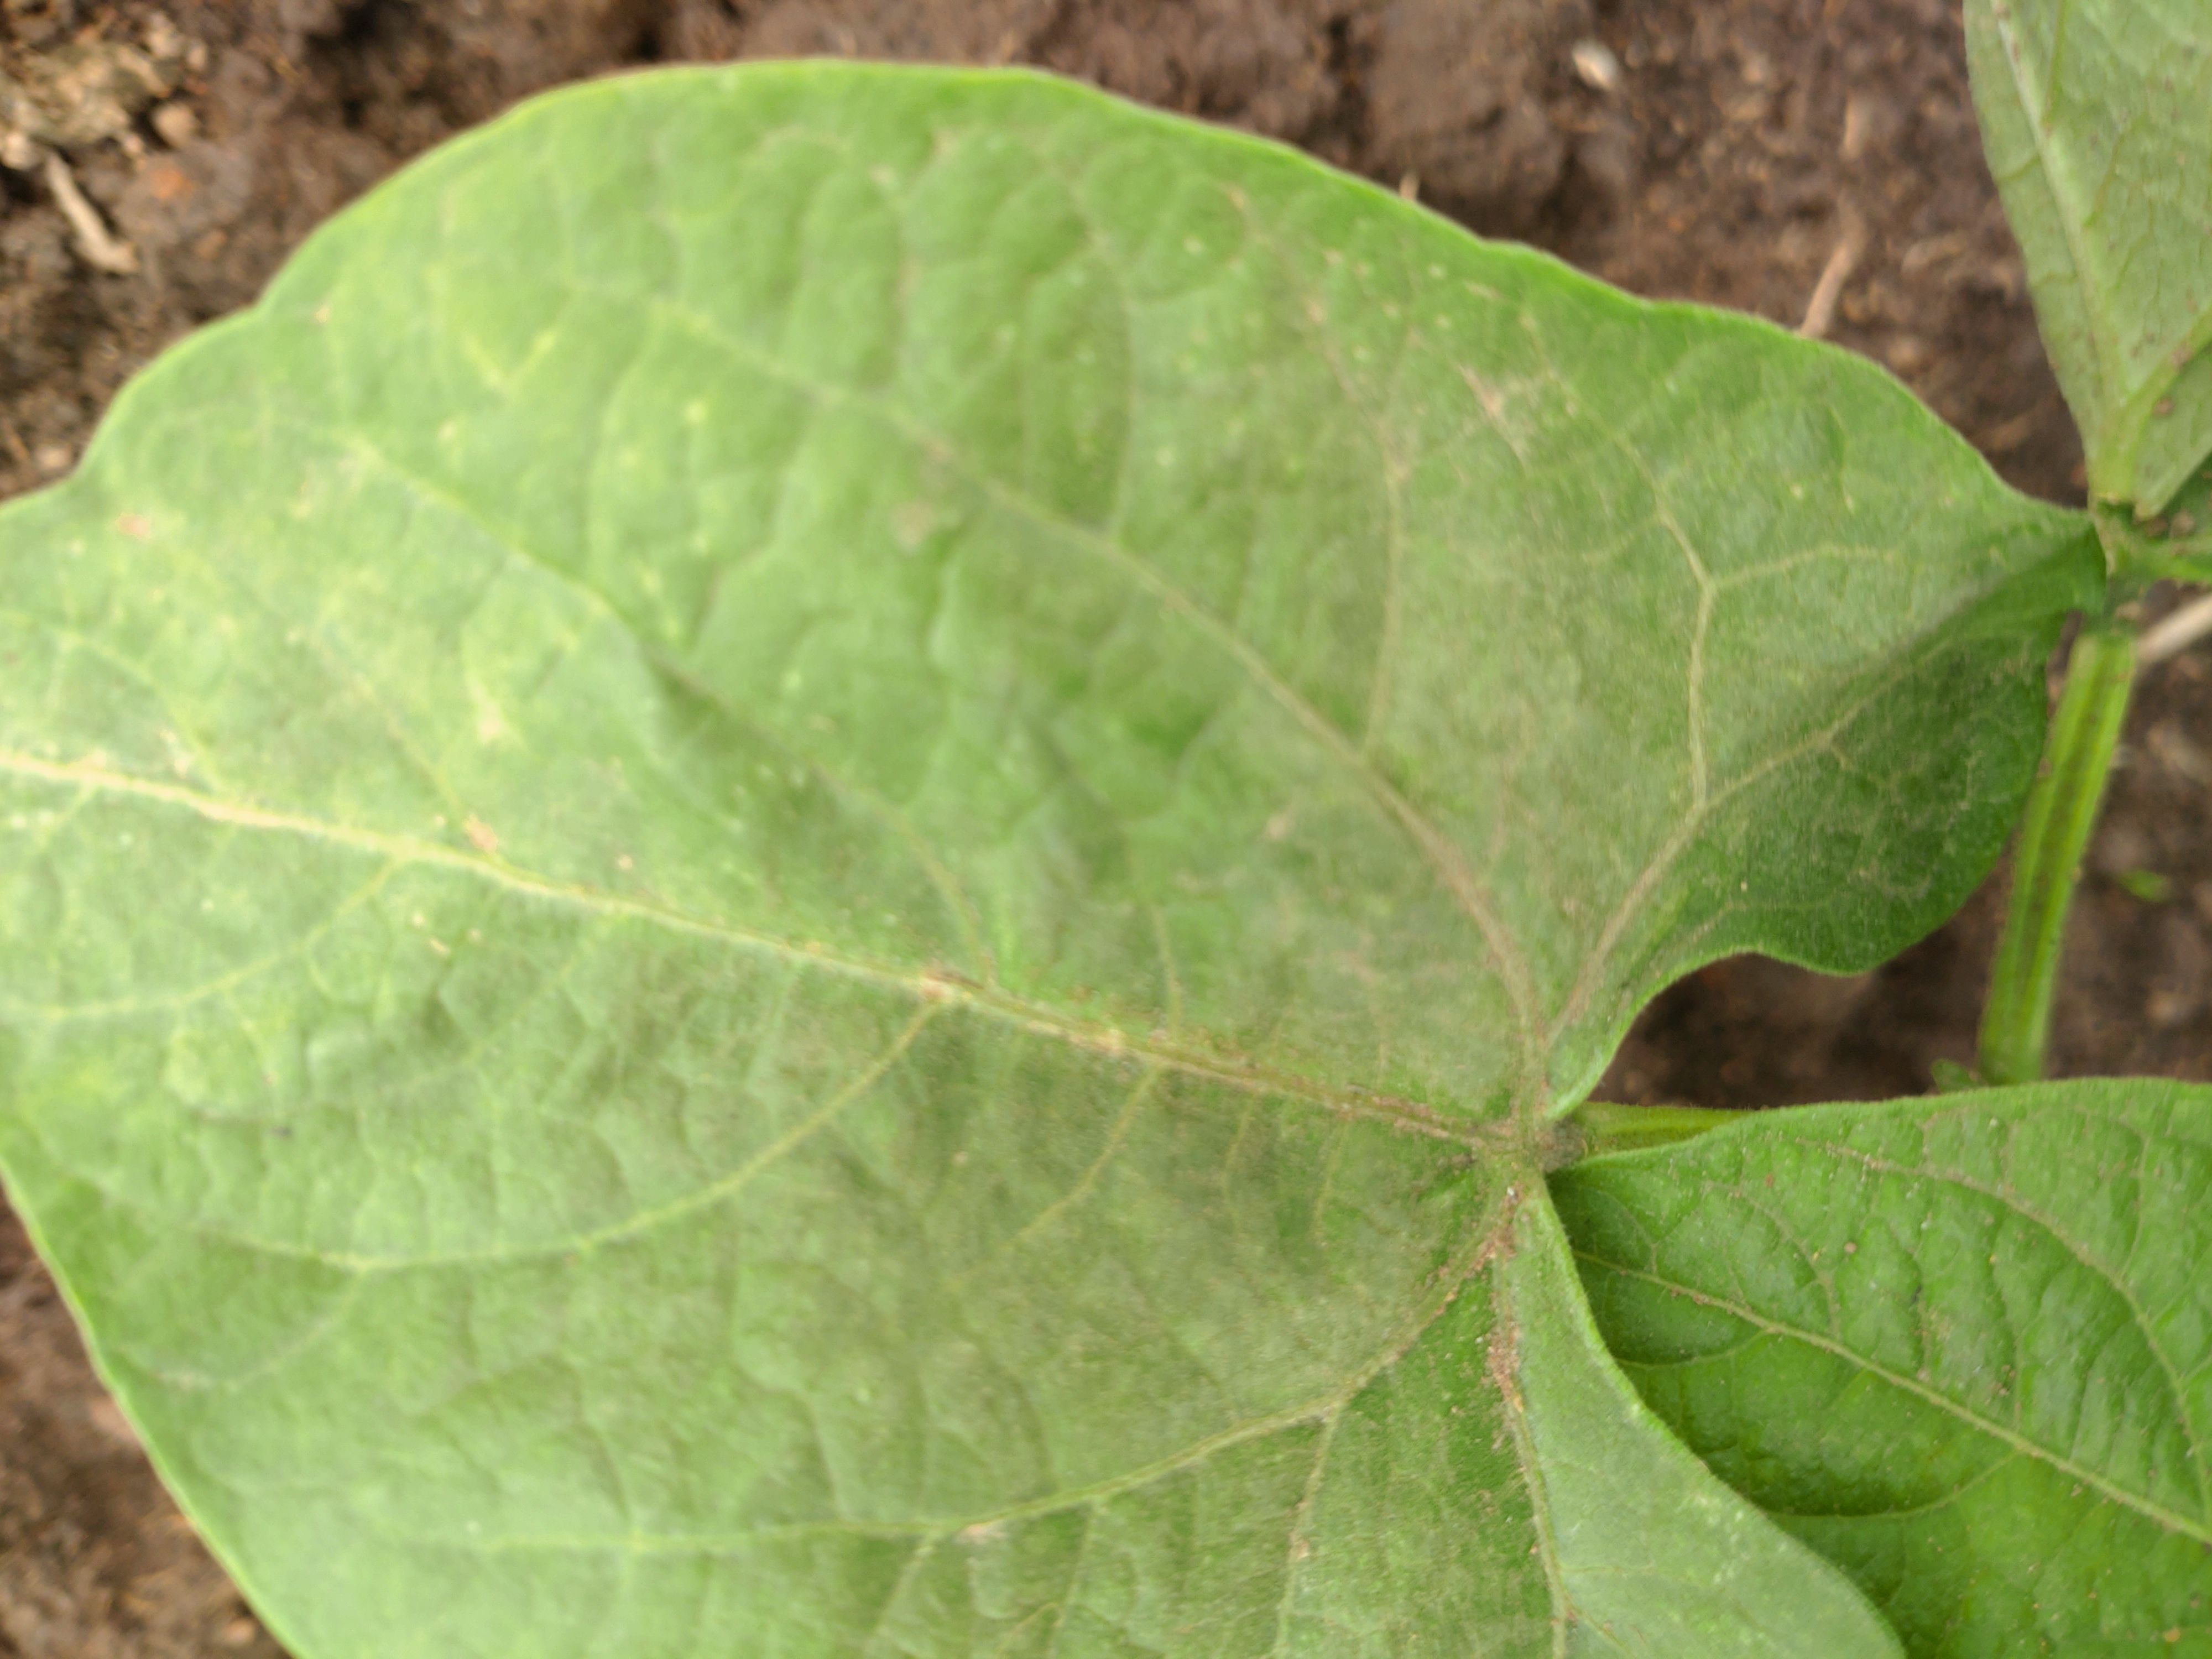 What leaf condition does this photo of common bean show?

healthy
